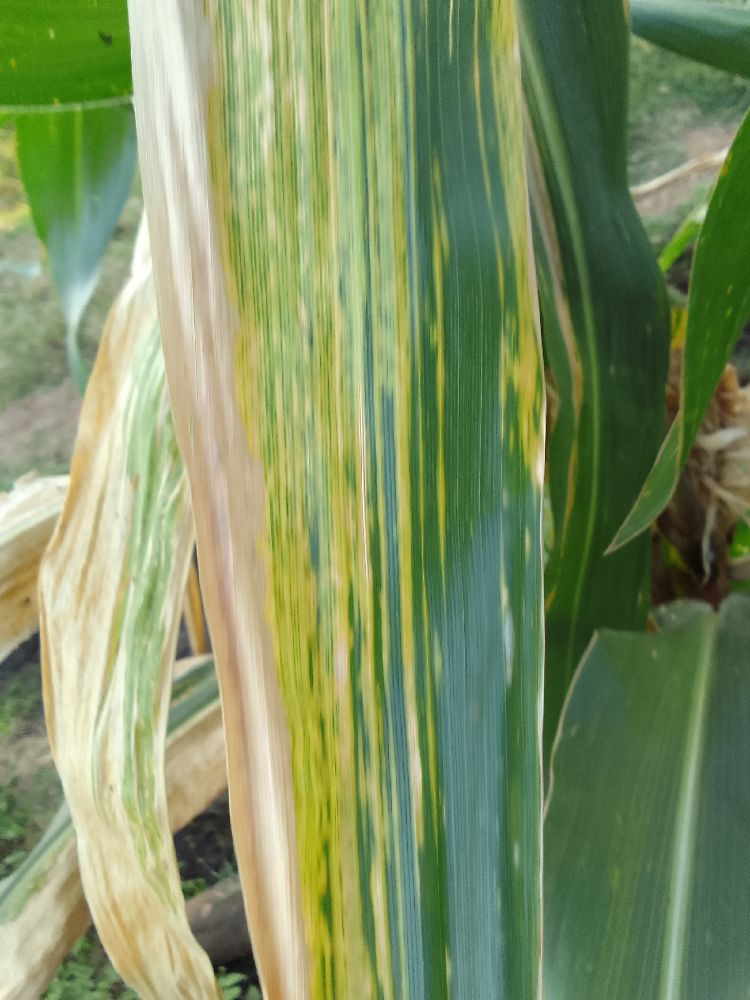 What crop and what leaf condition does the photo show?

maize, maize lethal necrosis
